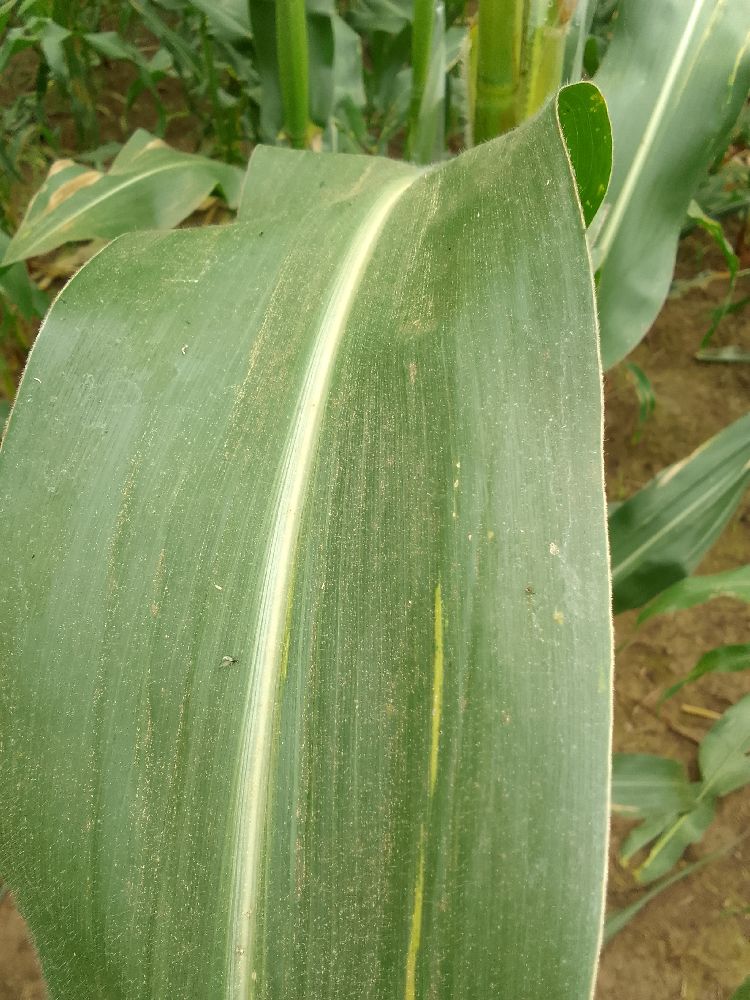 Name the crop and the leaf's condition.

maize, healthy
